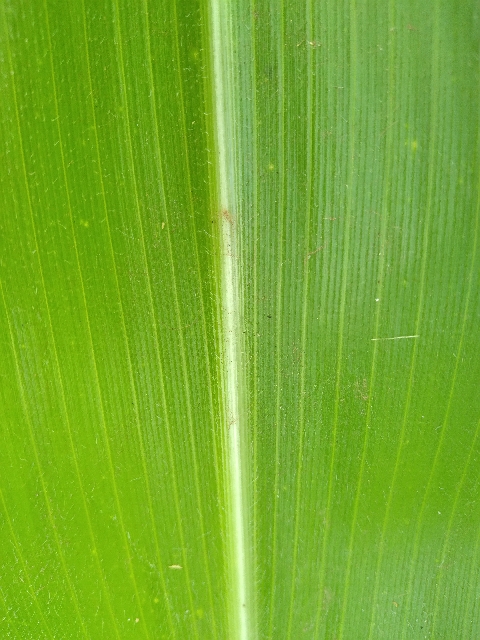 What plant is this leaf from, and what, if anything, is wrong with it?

maize, healthy
